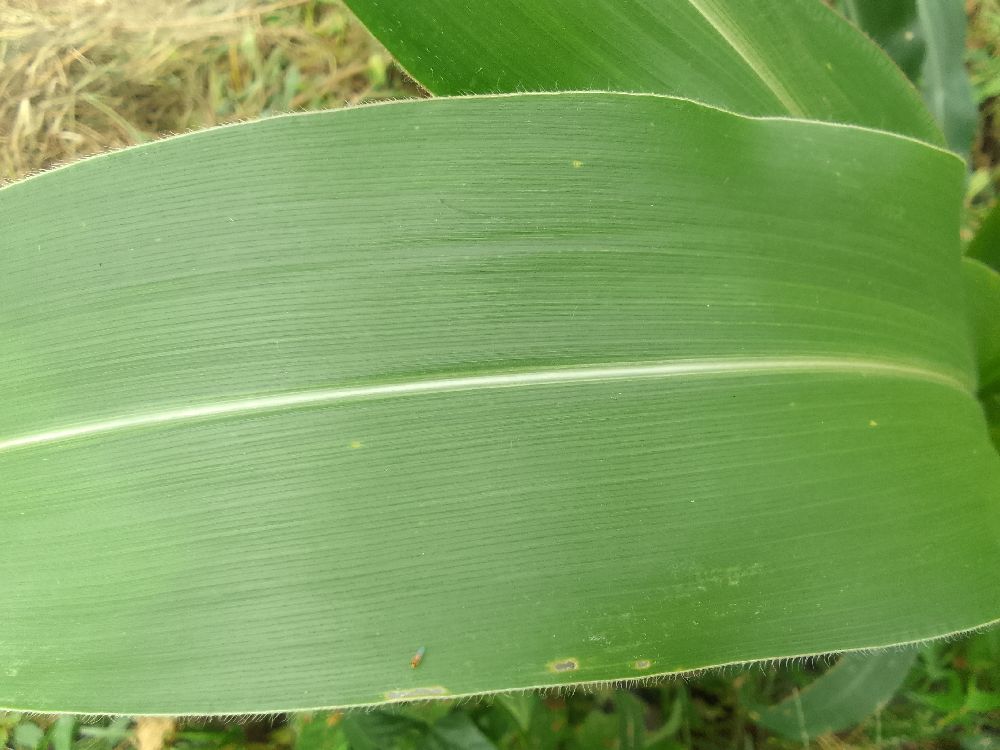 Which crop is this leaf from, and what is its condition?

maize, healthy
